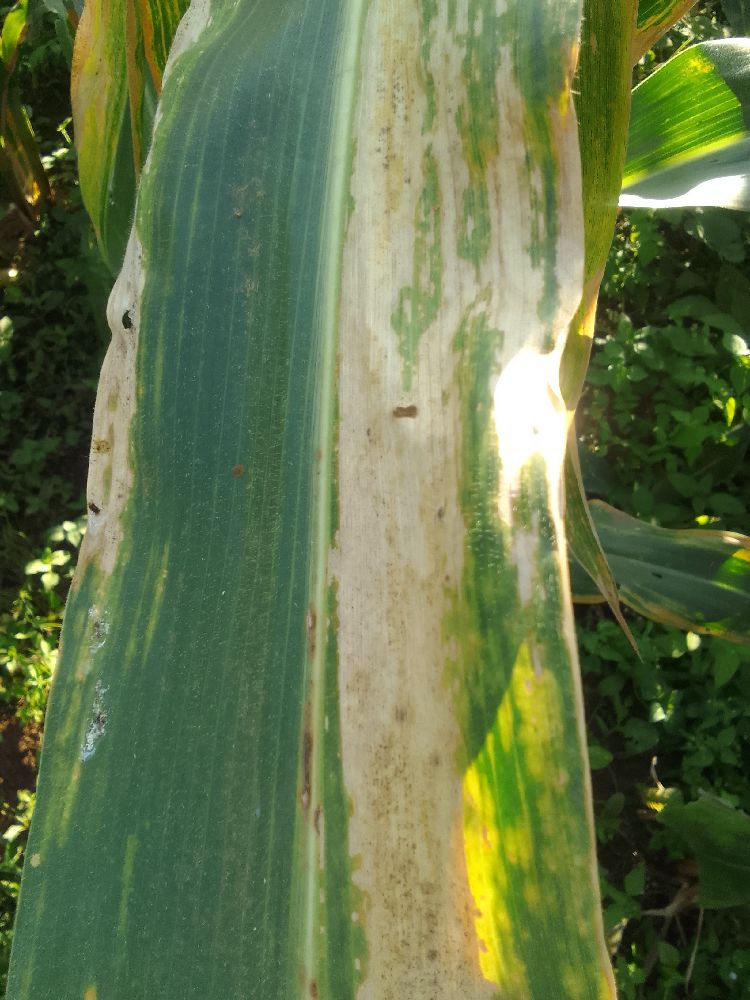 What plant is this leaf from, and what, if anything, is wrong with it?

maize, maize lethal necrosis
